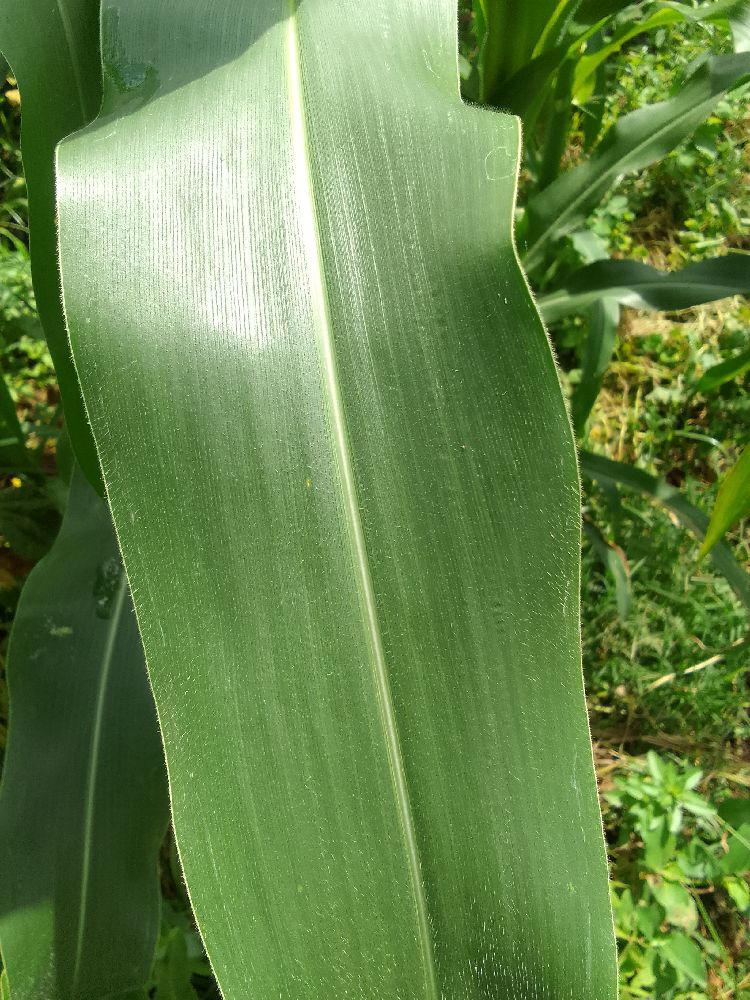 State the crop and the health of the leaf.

maize, healthy
